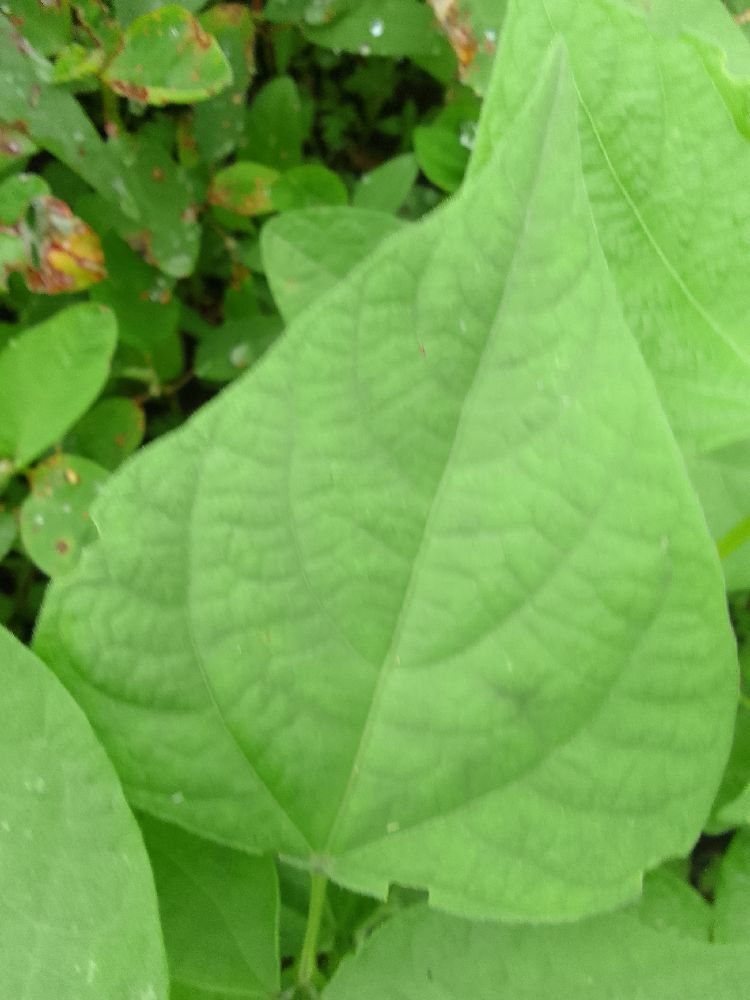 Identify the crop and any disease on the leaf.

common bean, healthy
